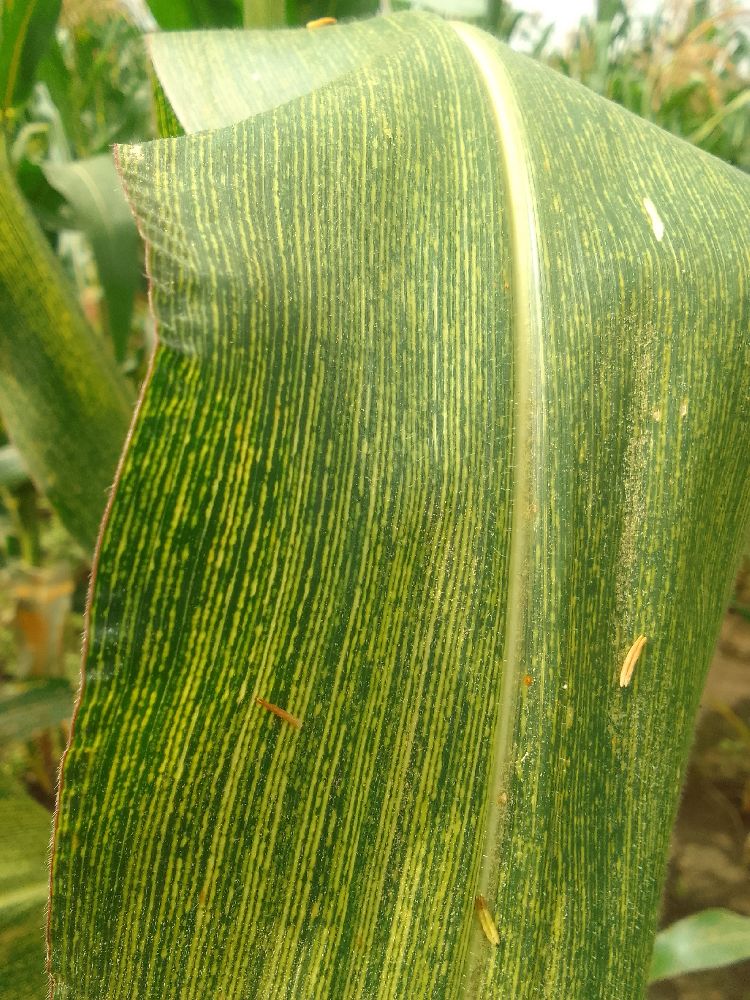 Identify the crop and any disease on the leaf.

maize, maize streak virus
